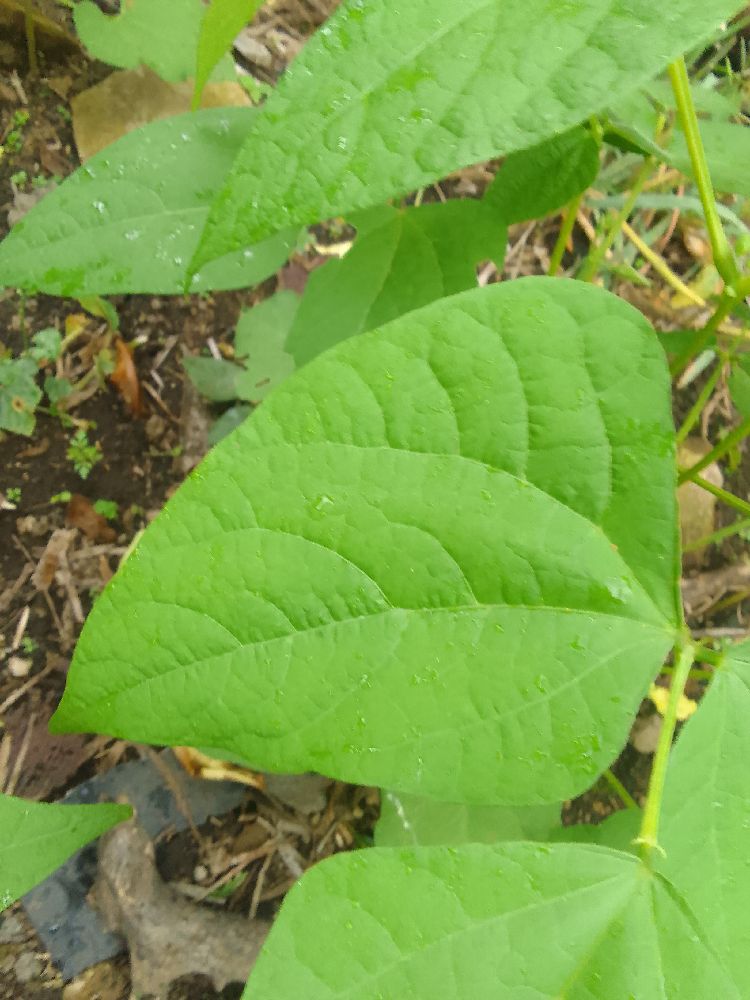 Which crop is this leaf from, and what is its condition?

common bean, healthy
